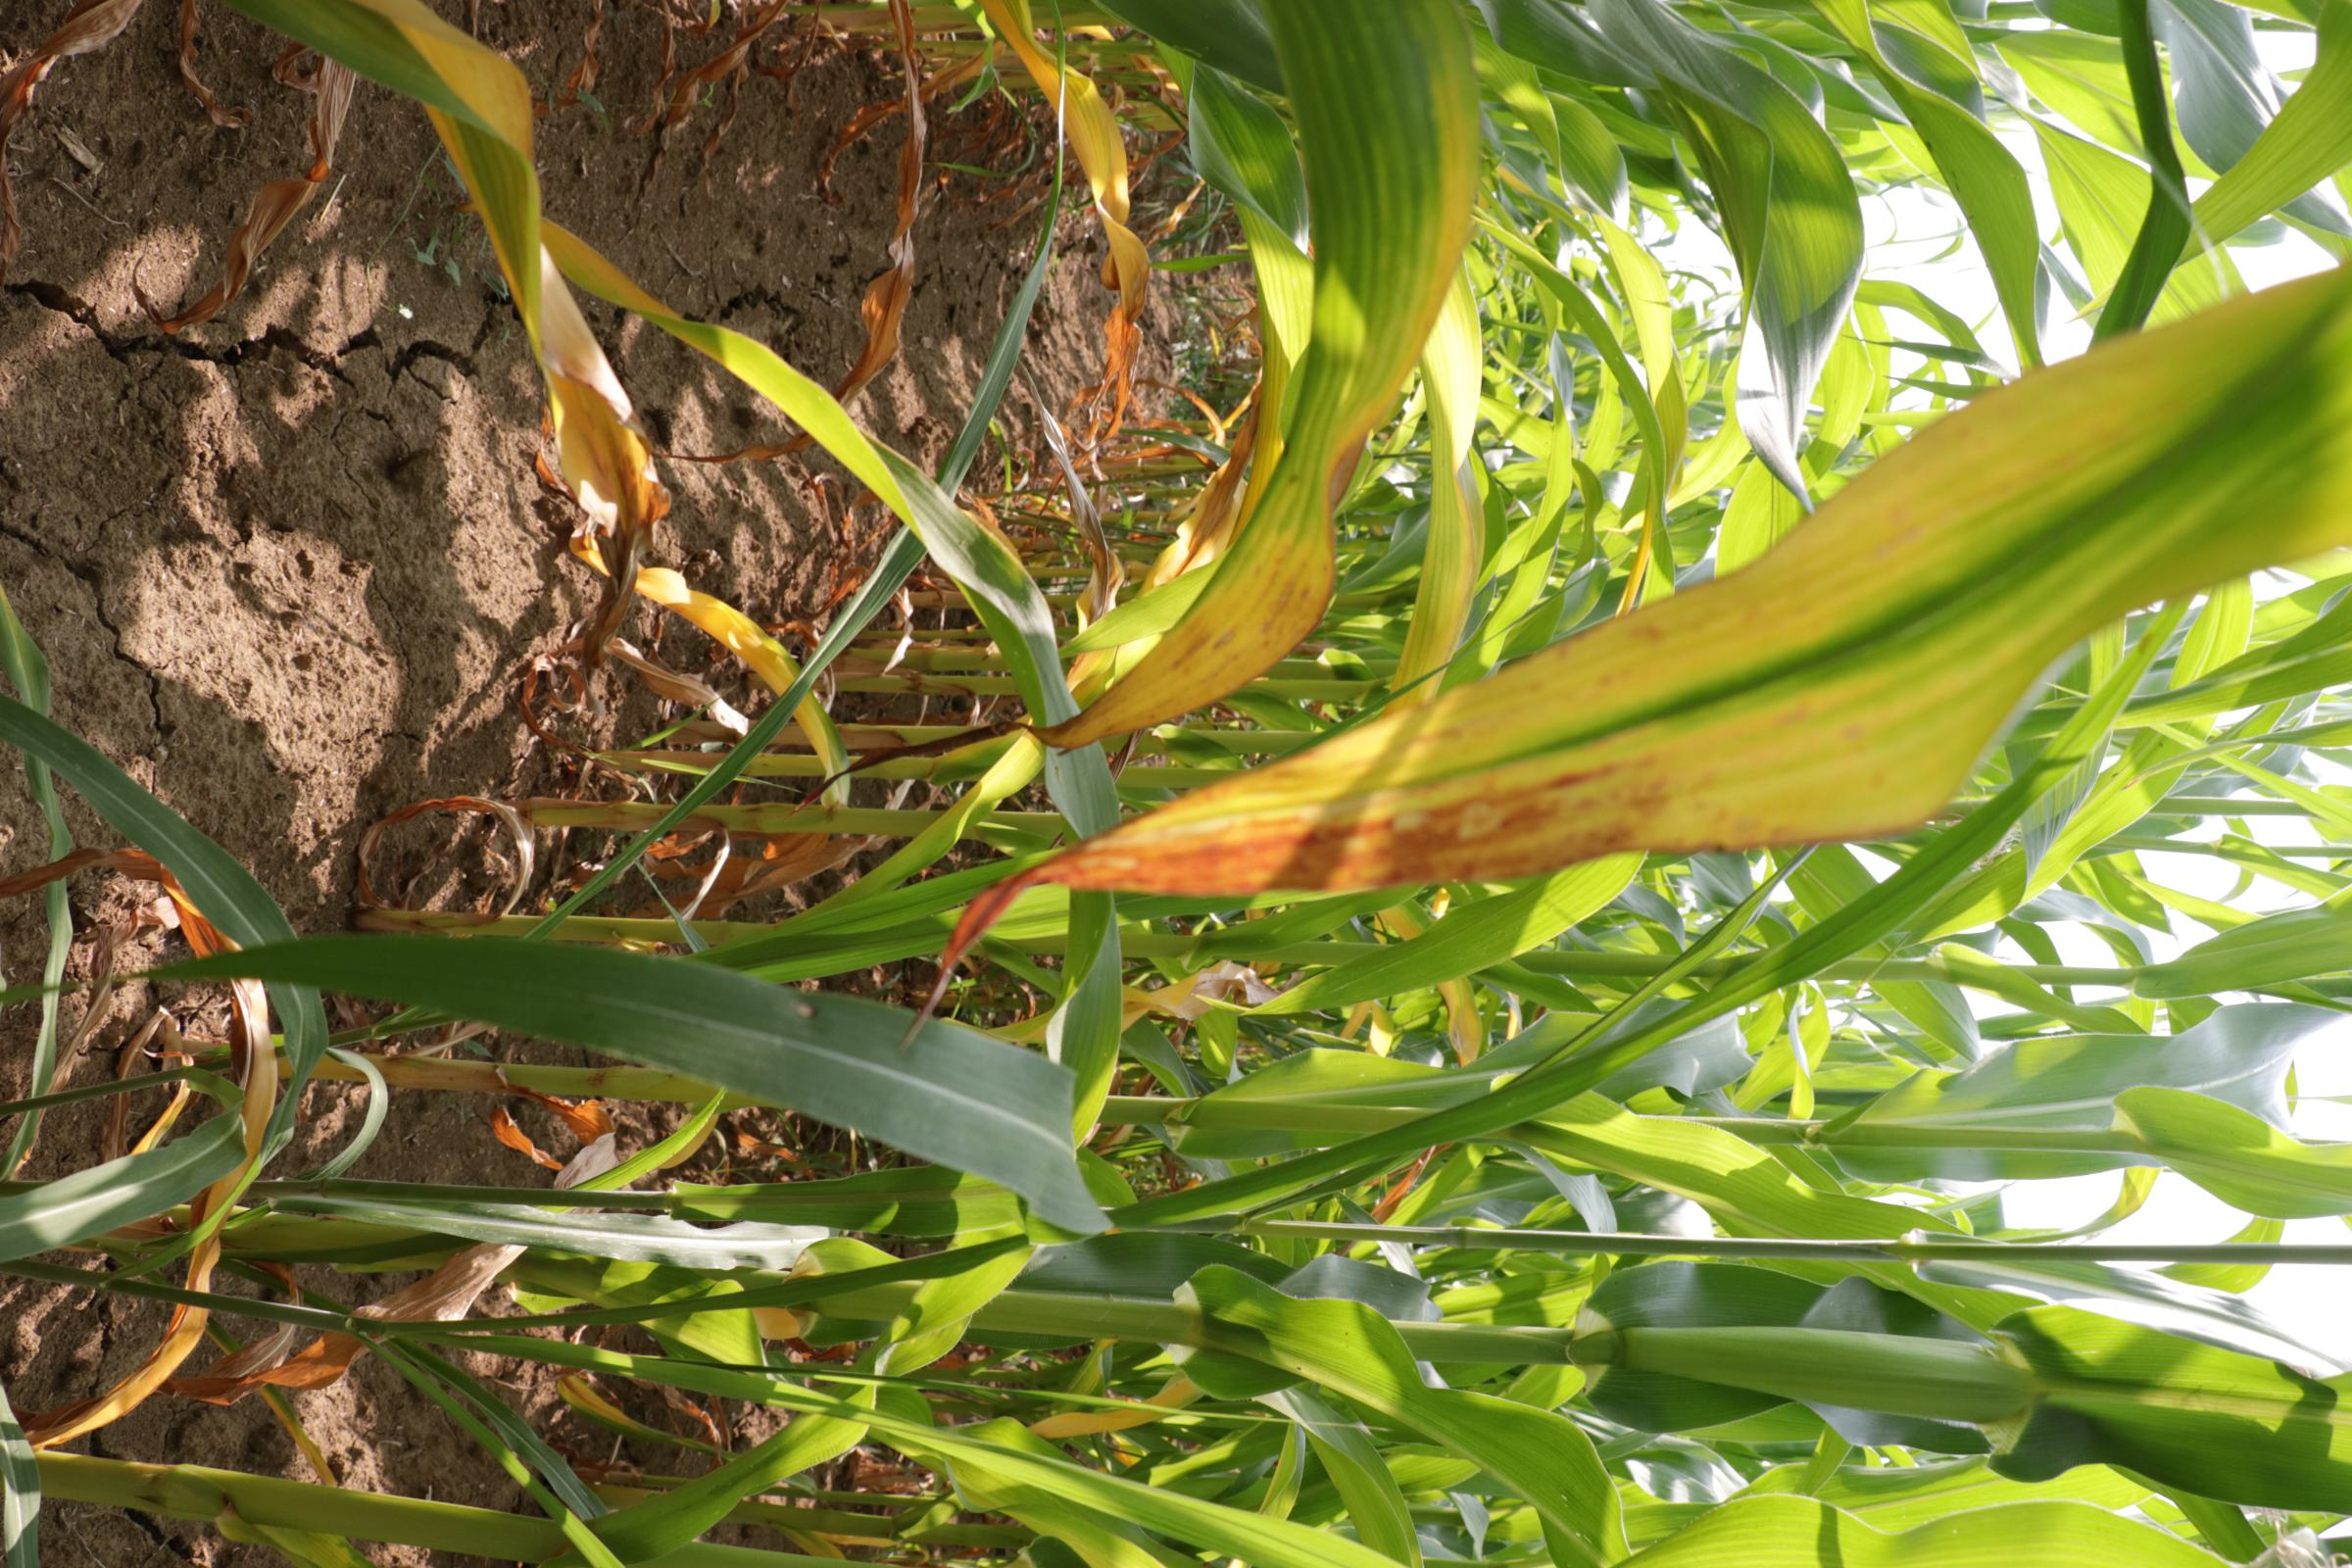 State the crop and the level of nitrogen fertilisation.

maize, no added nitrogen
